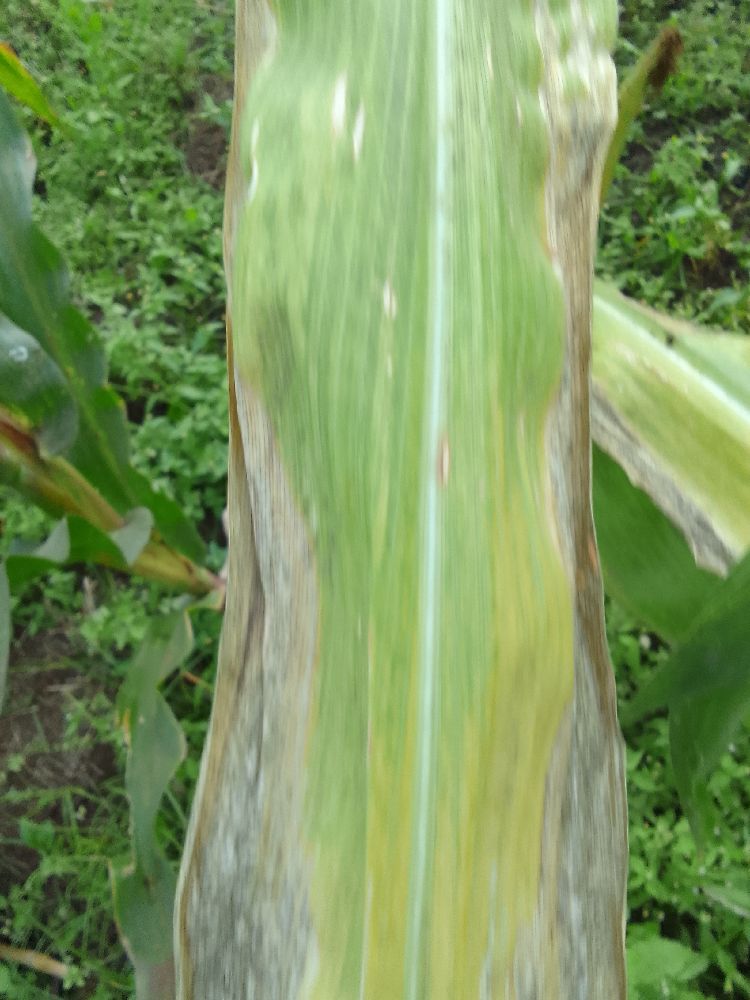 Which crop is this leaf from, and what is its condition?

maize, maize lethal necrosis
